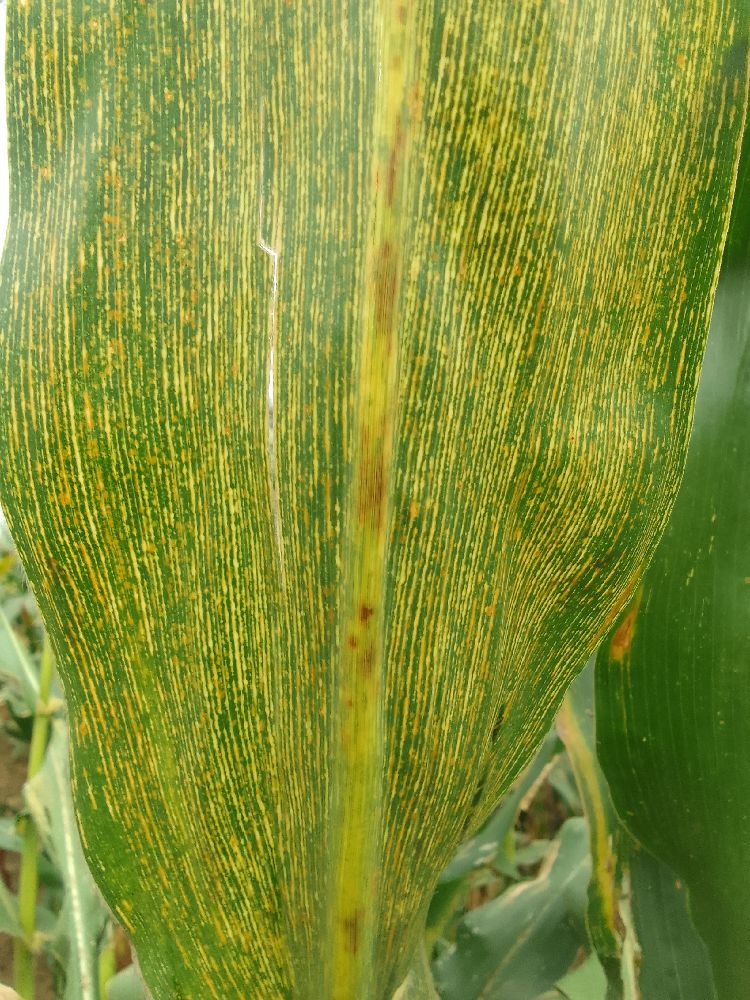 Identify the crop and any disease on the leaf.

maize, maize streak virus
